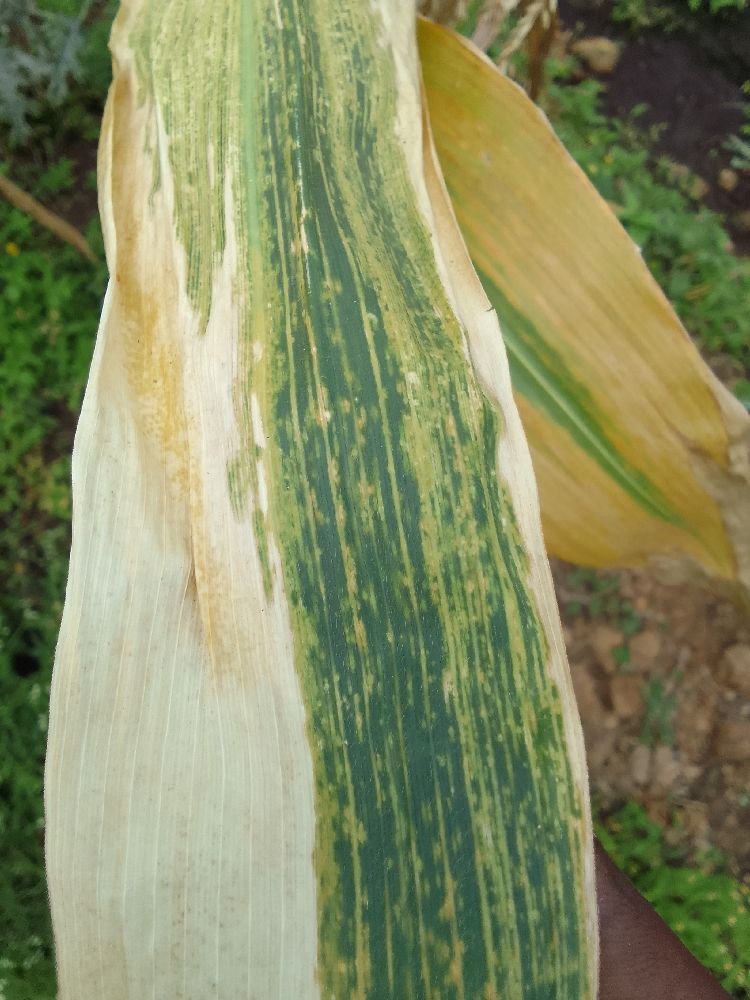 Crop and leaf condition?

maize, maize lethal necrosis
